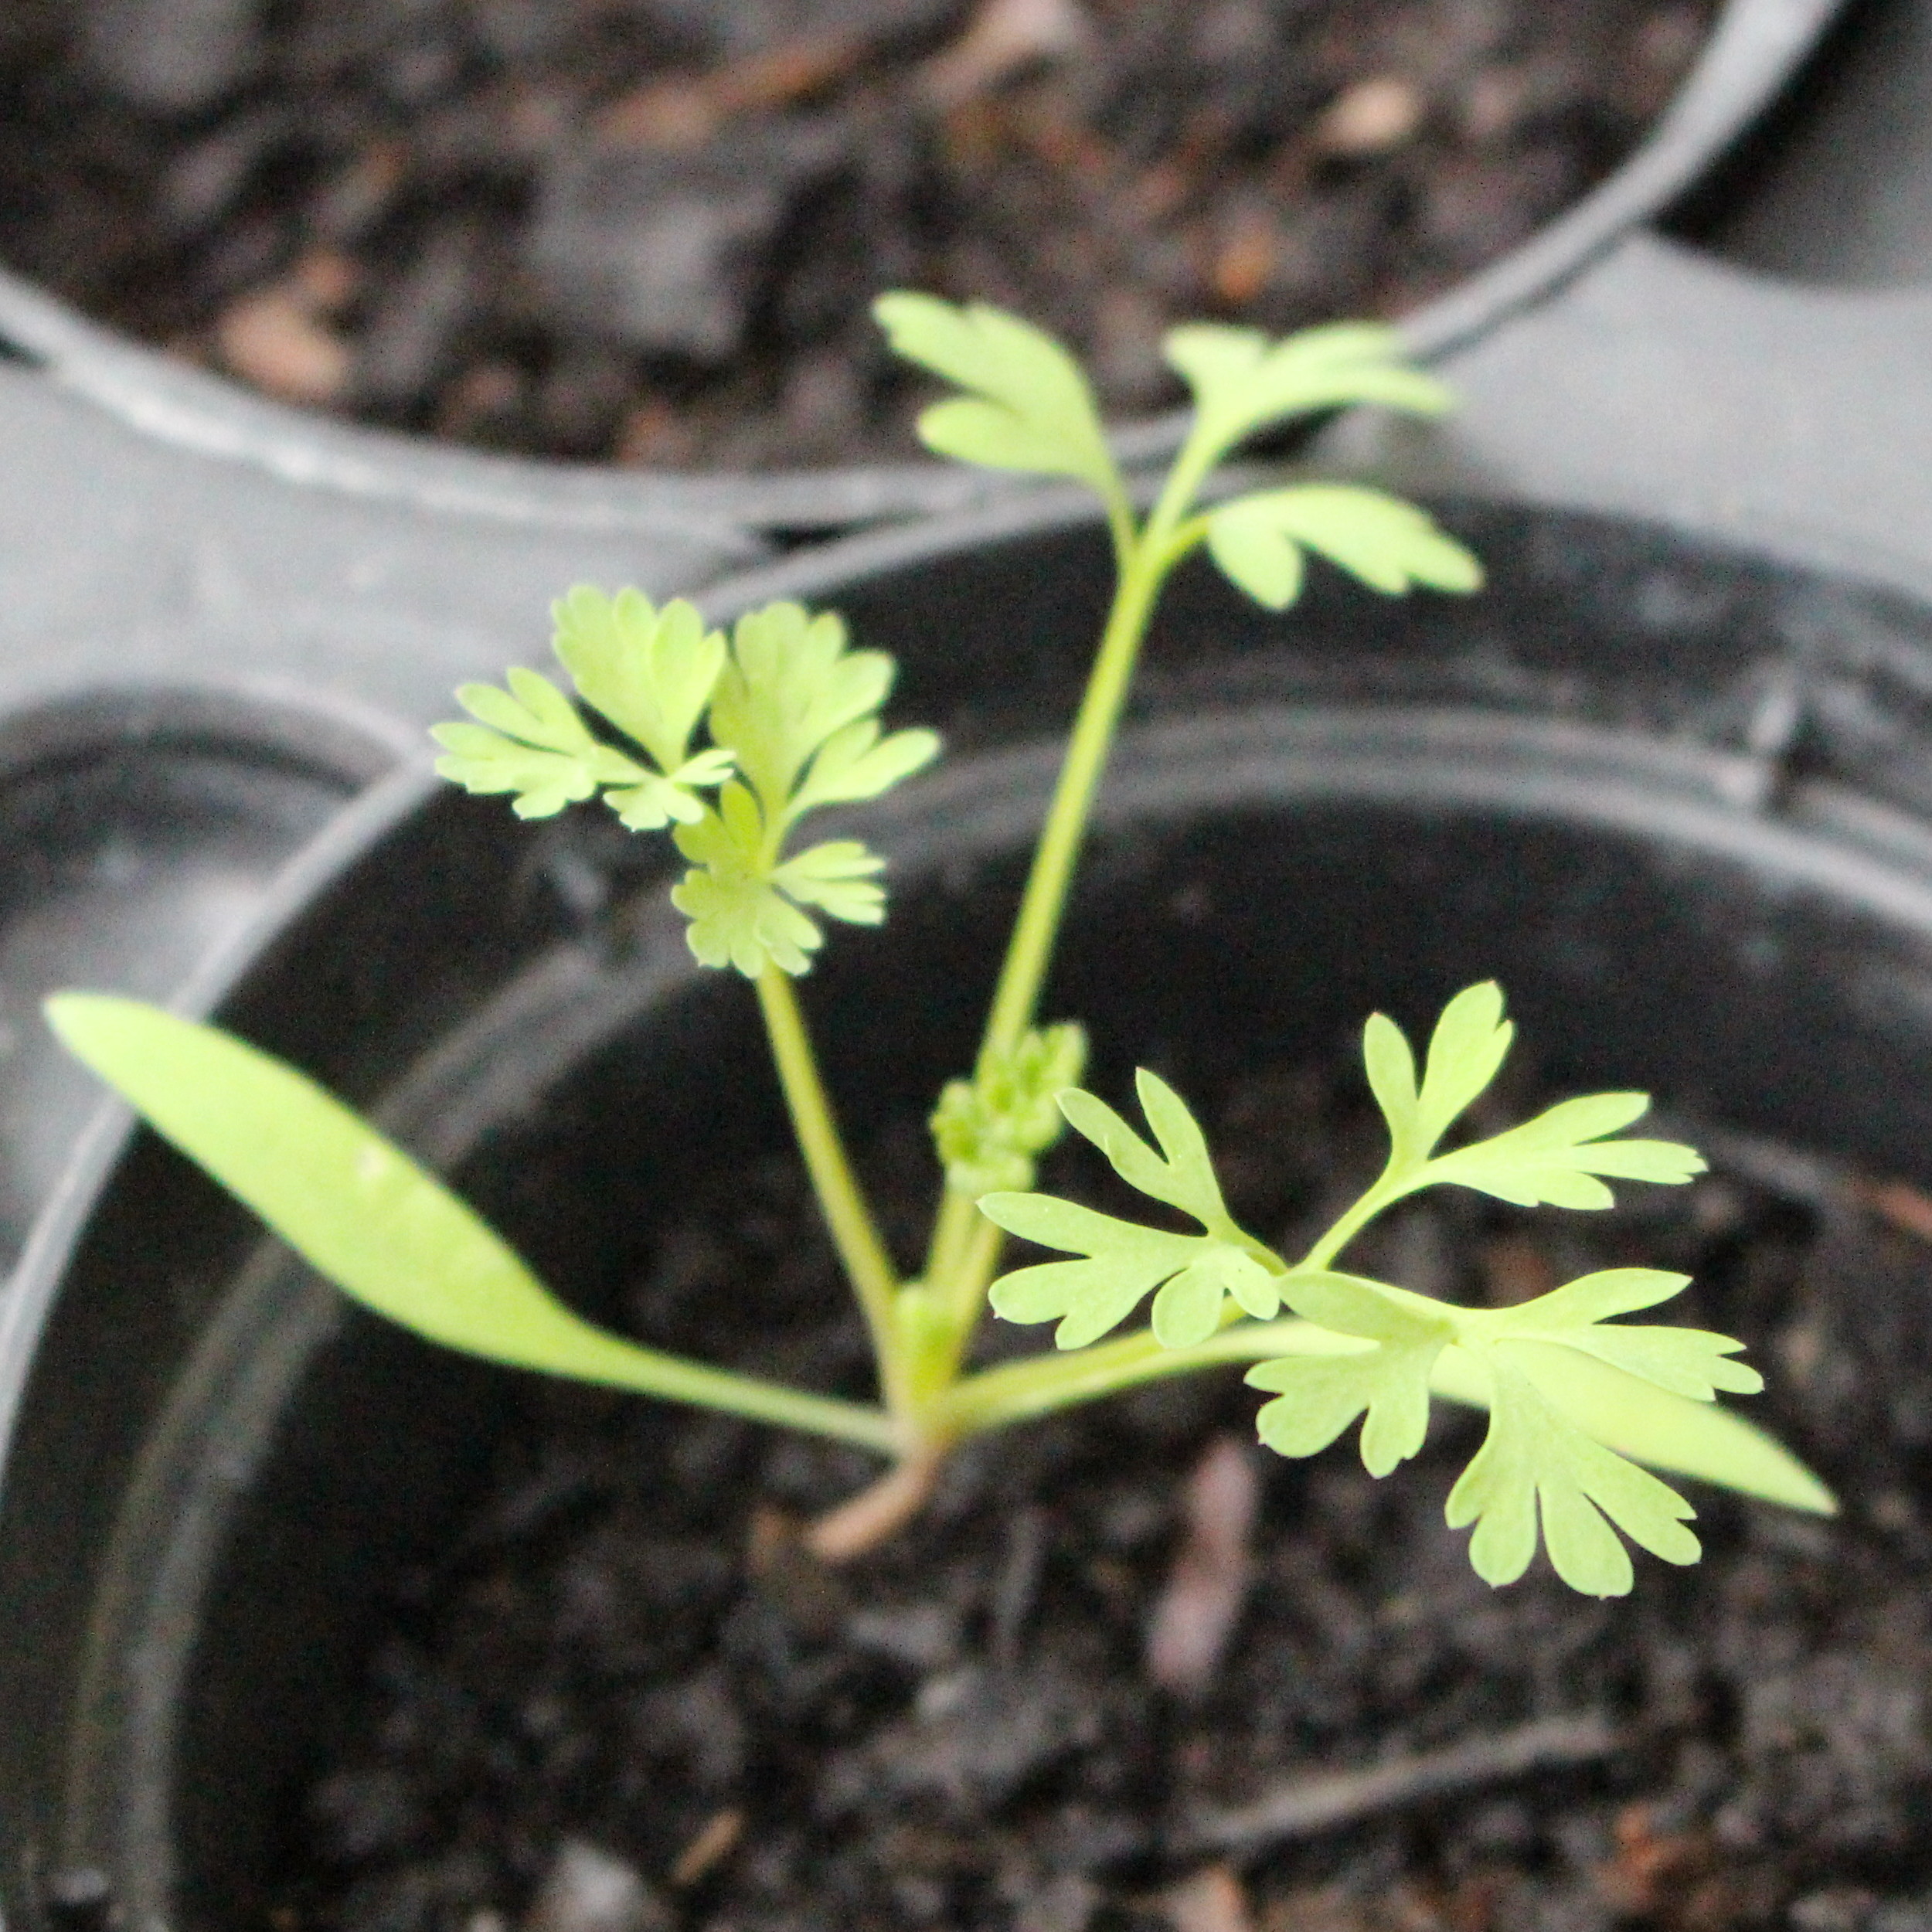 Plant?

Fumaria officinalis
